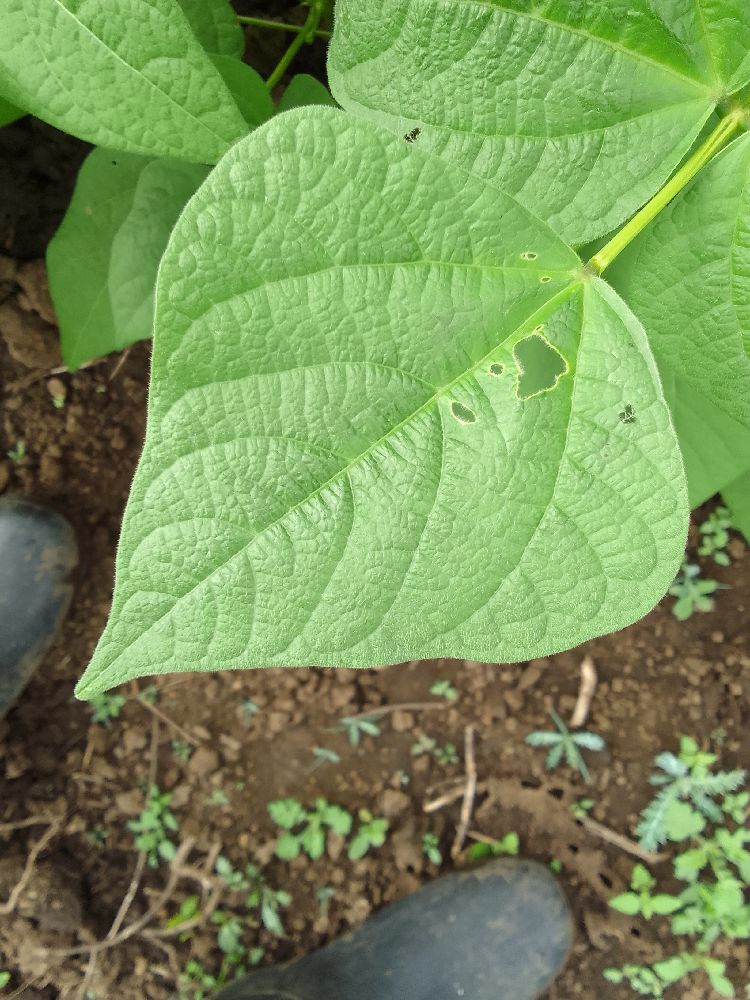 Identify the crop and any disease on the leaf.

common bean, healthy
